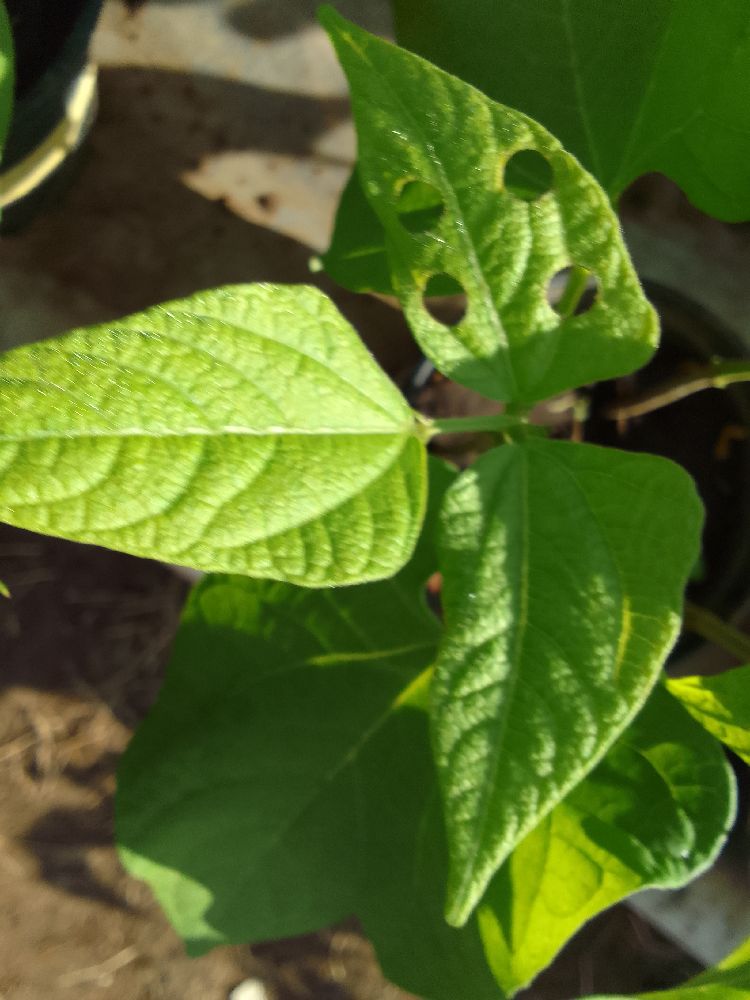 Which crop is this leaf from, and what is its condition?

common bean, healthy
